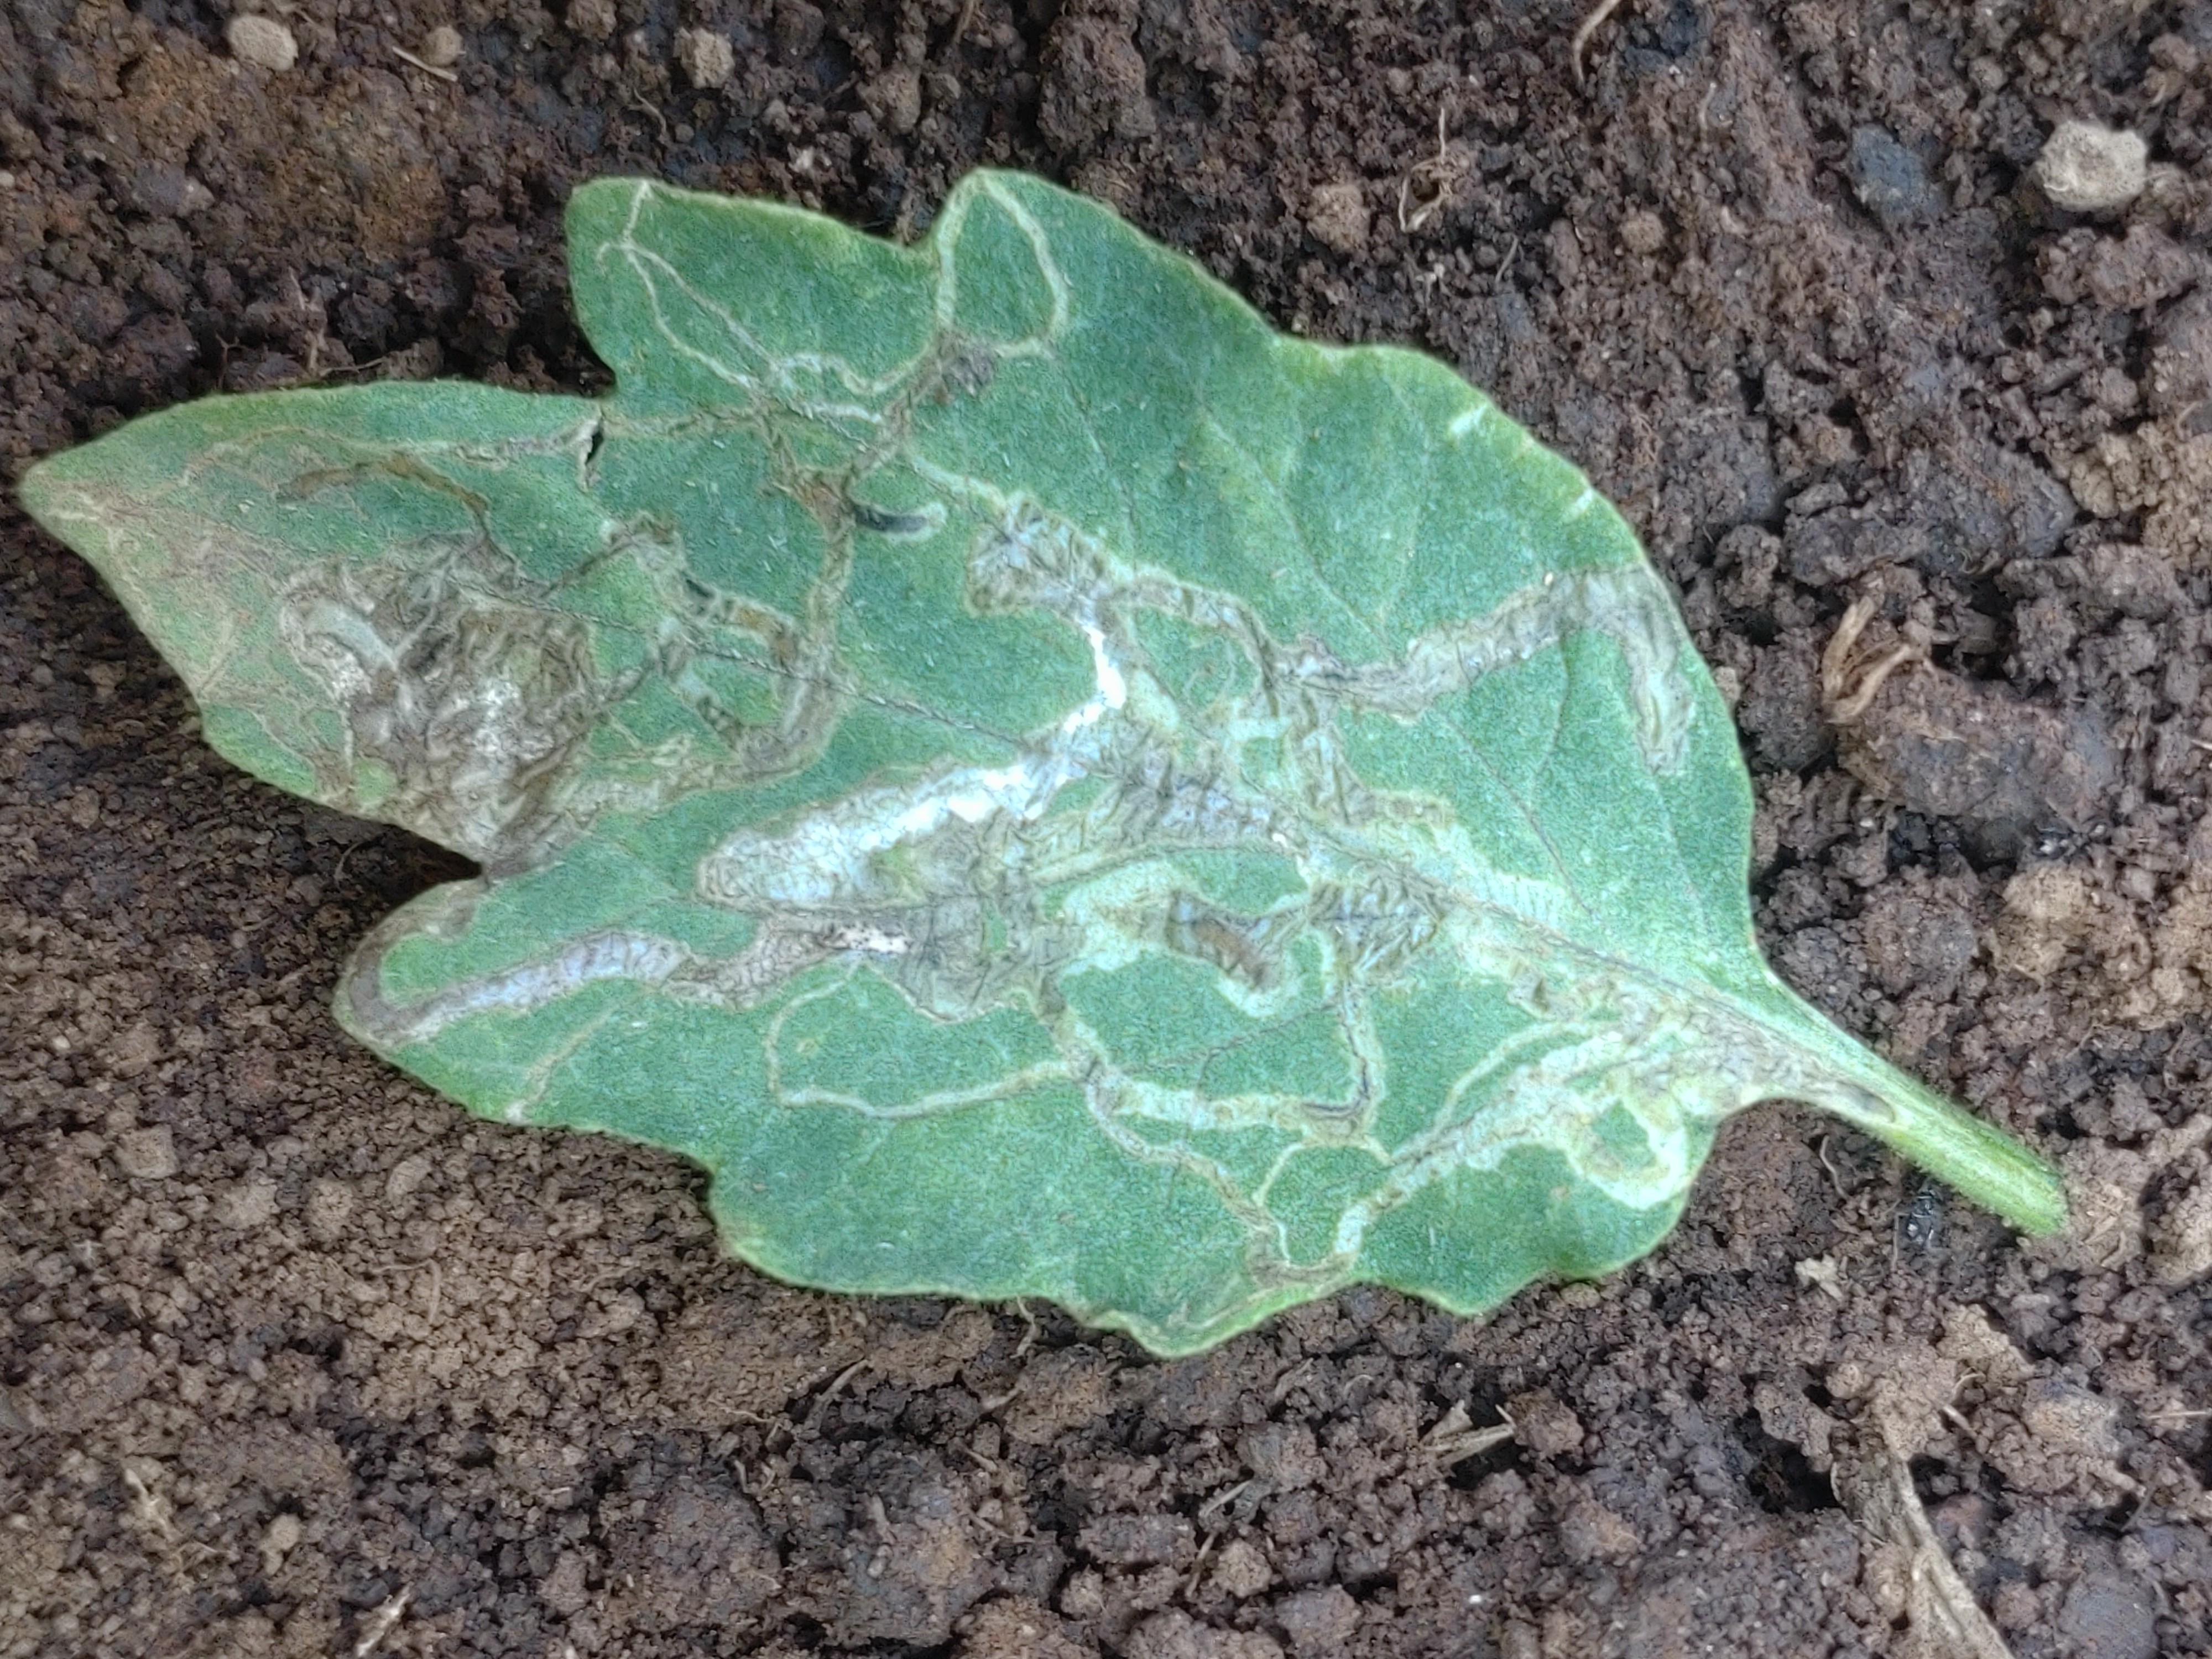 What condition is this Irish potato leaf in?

late blight
